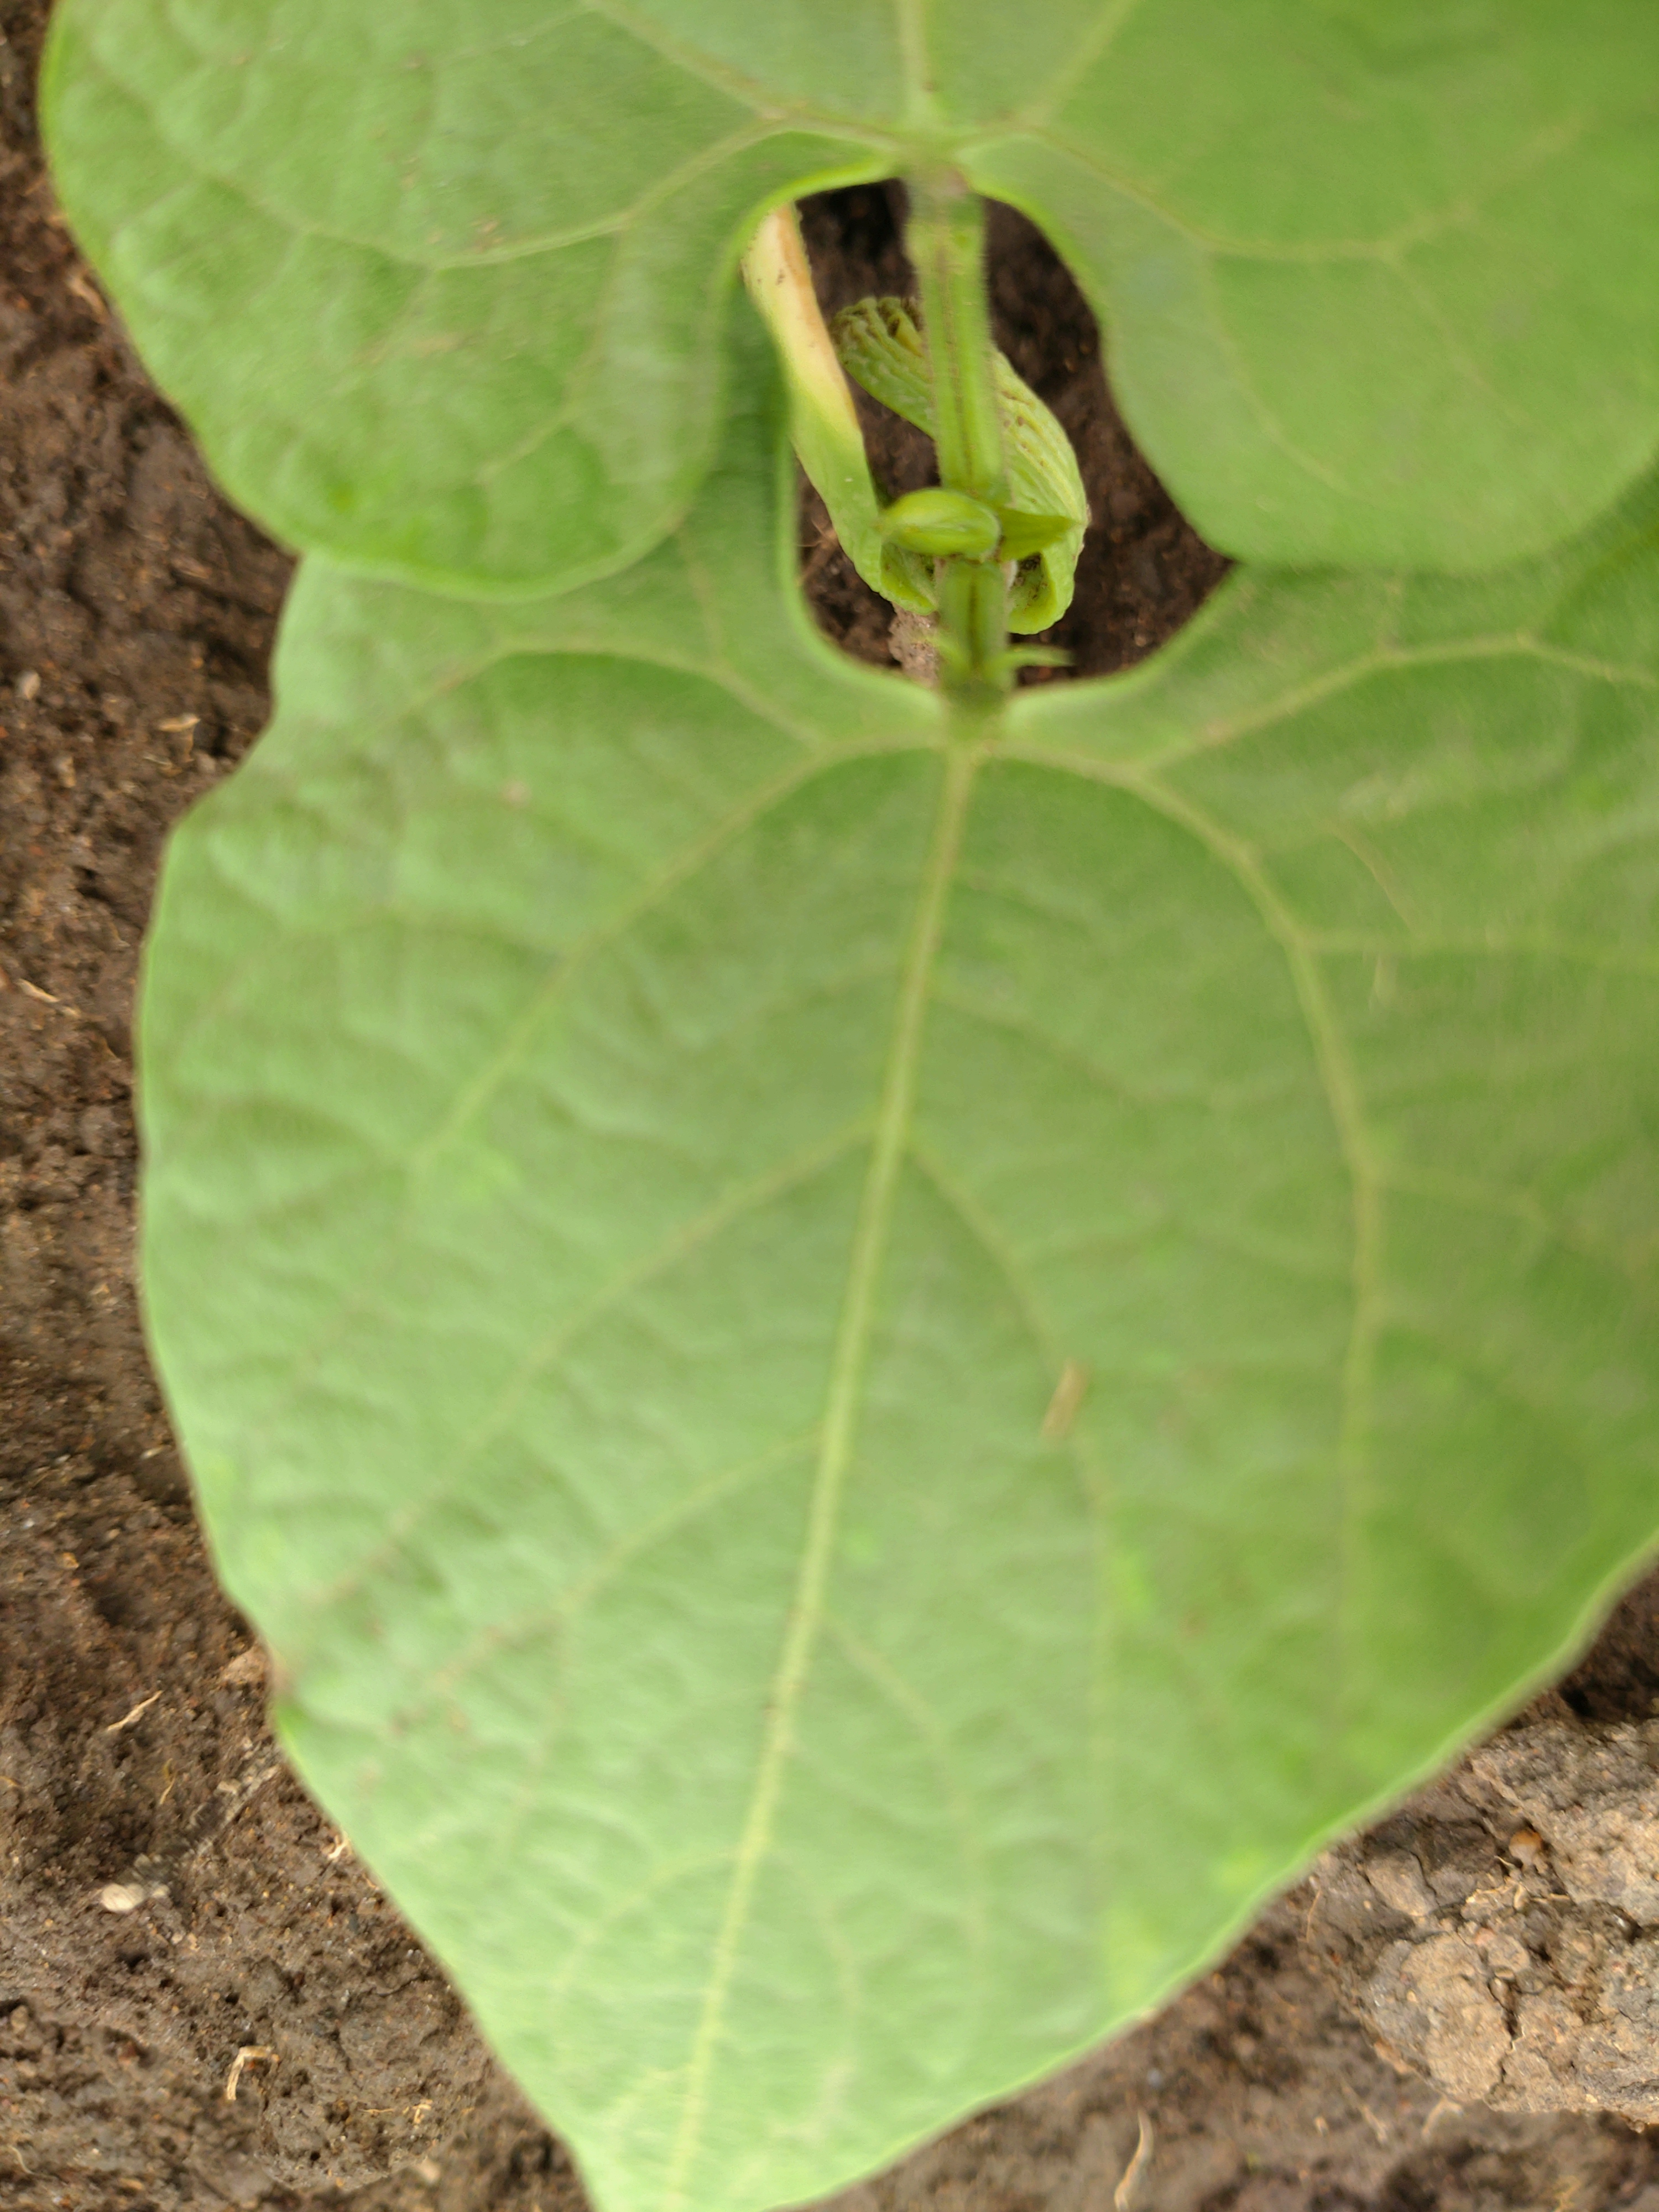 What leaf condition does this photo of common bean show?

healthy
